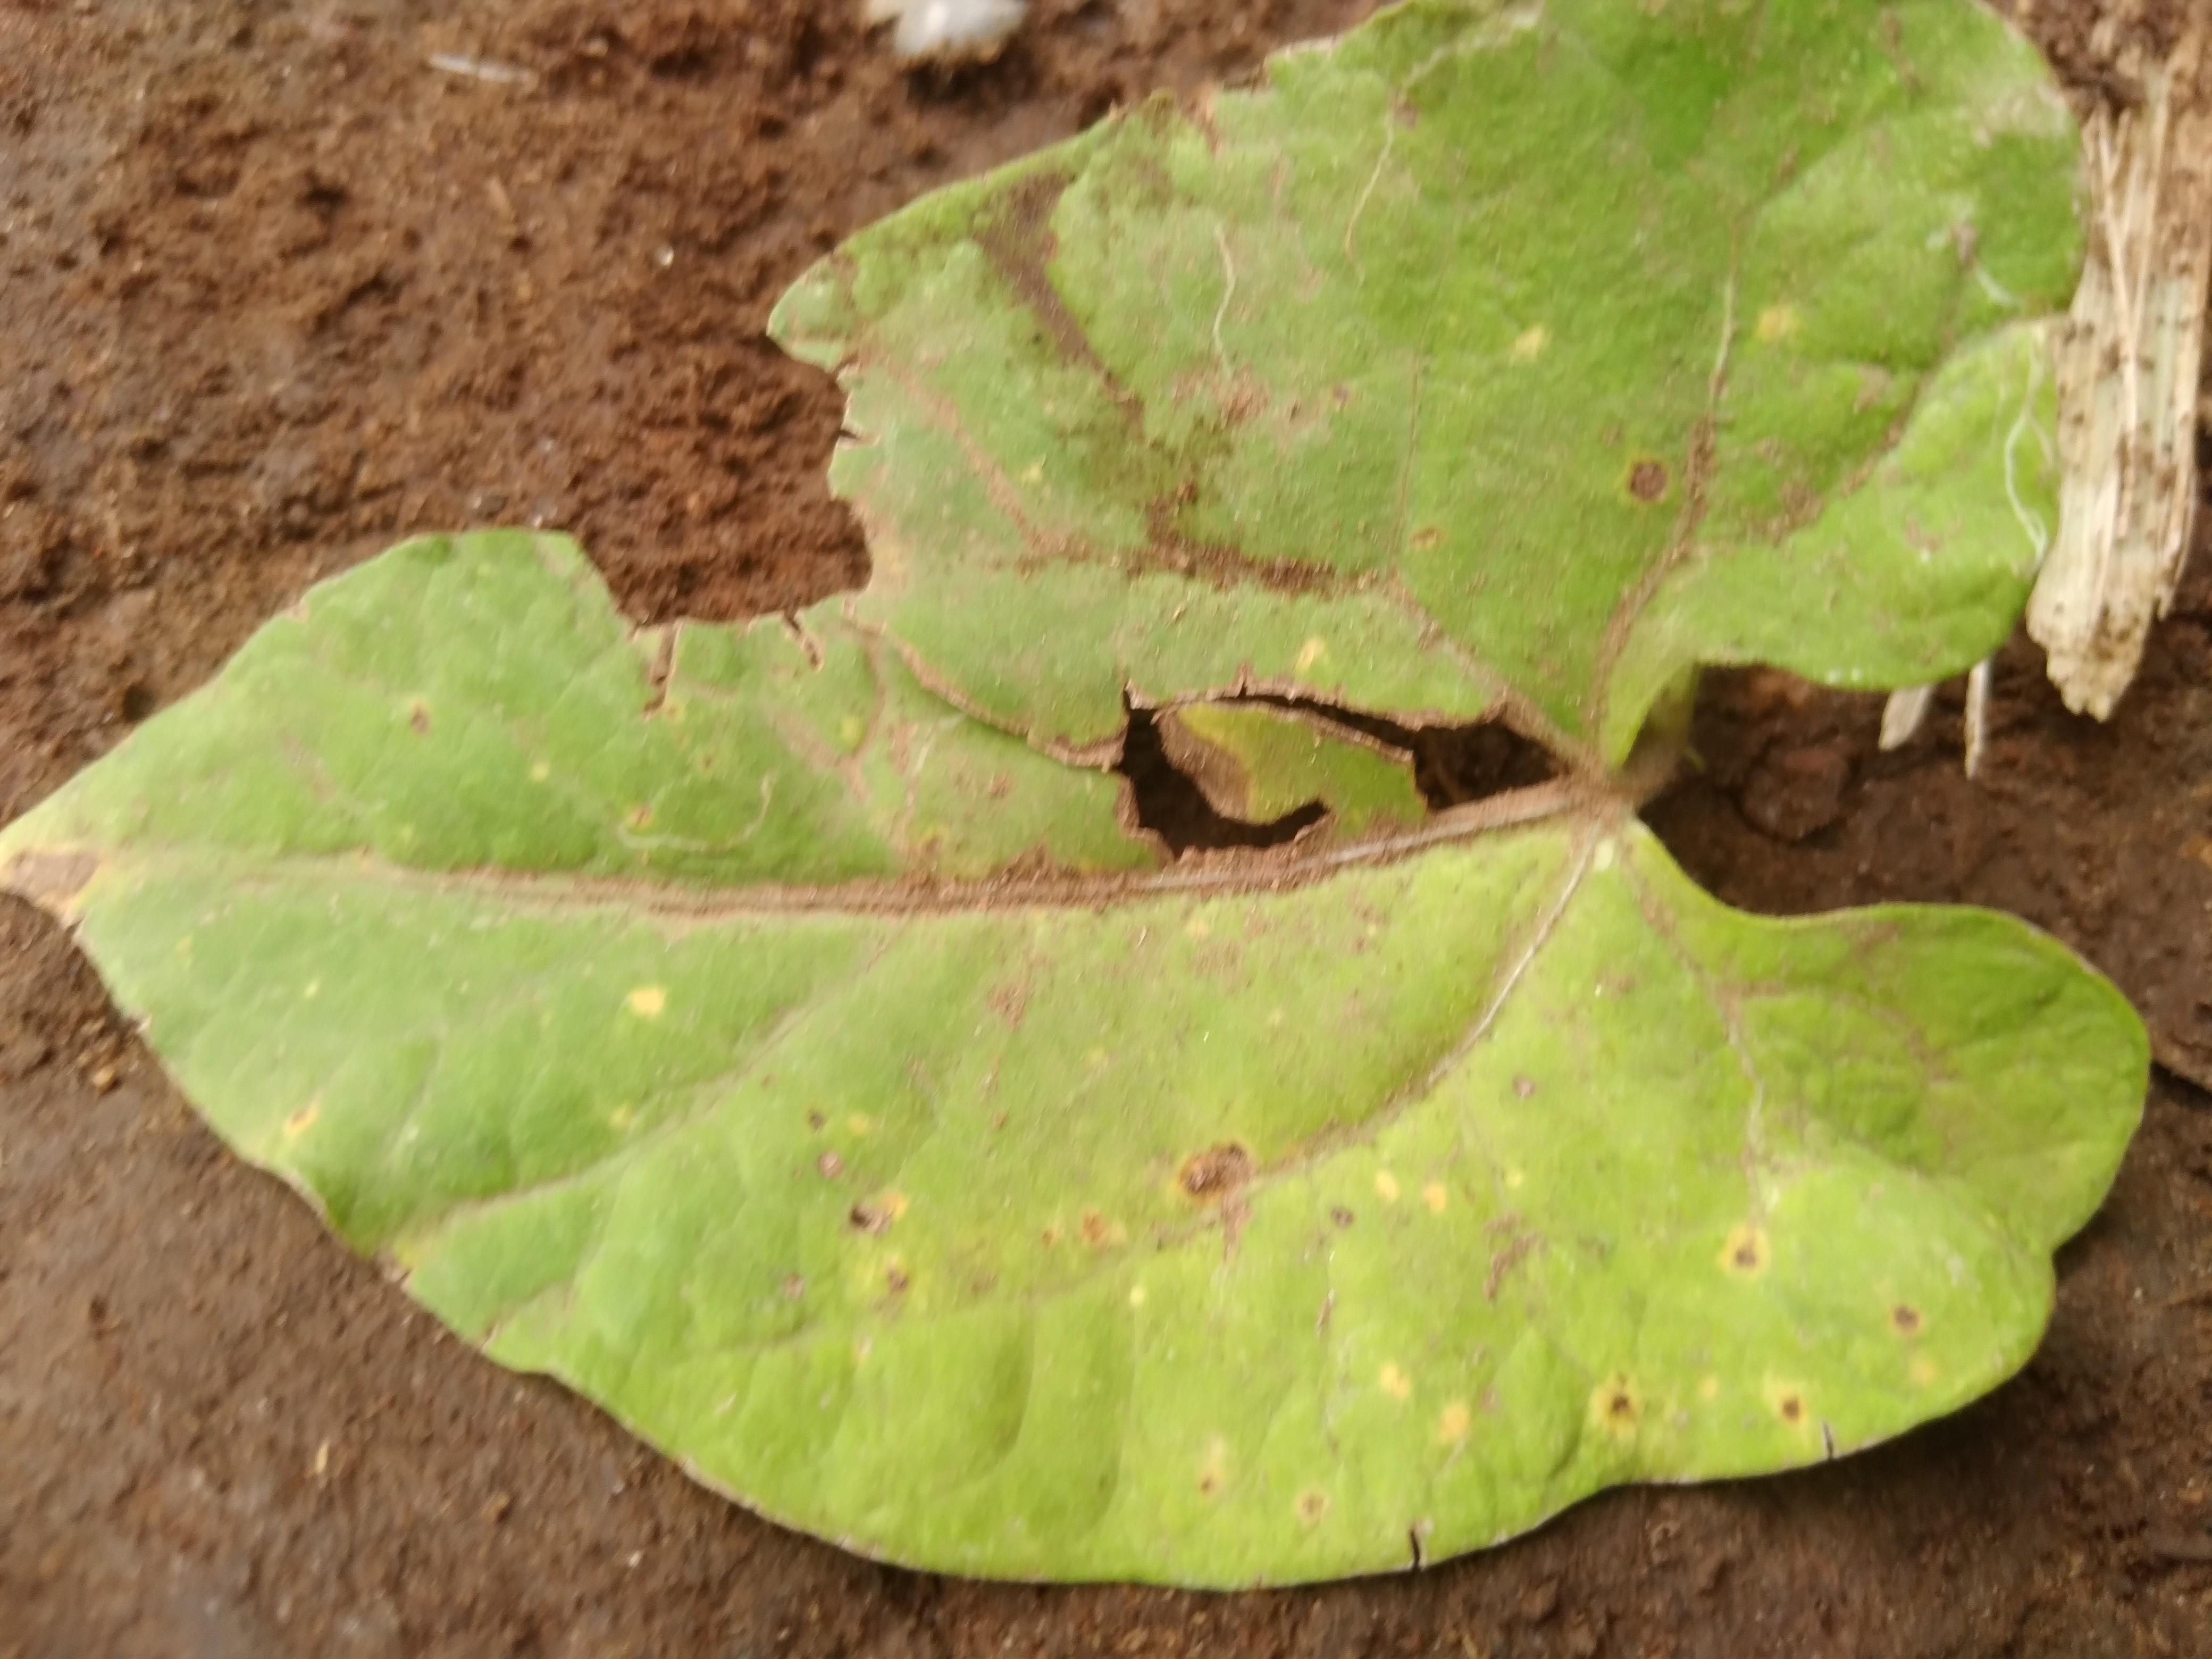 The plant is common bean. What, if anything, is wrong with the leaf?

rust
